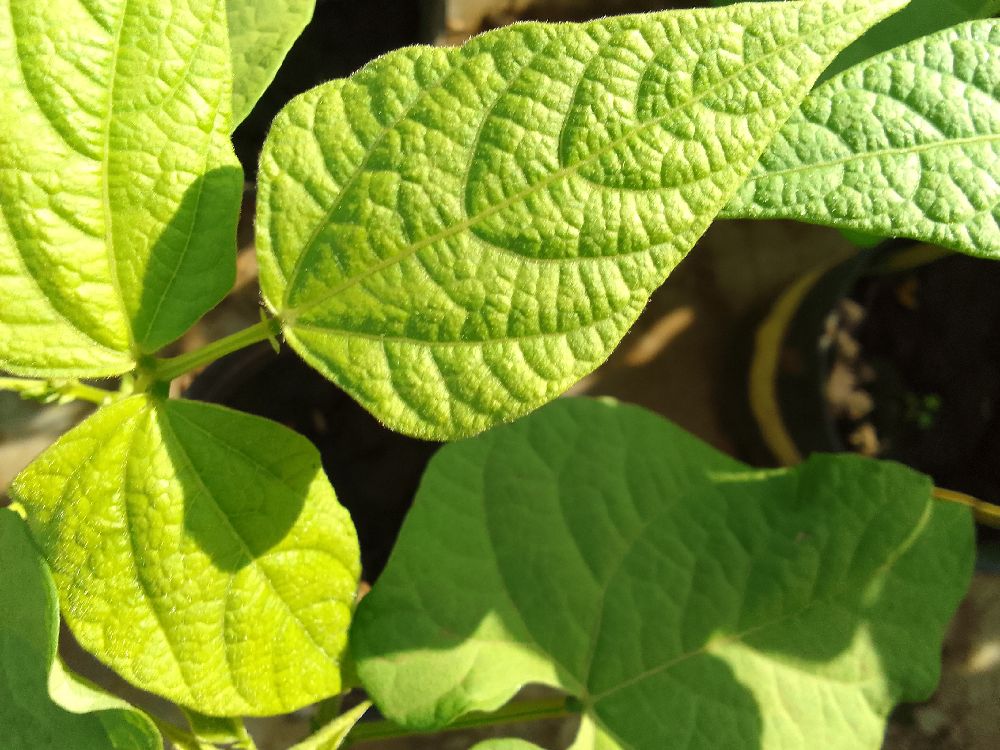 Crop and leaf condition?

common bean, healthy
